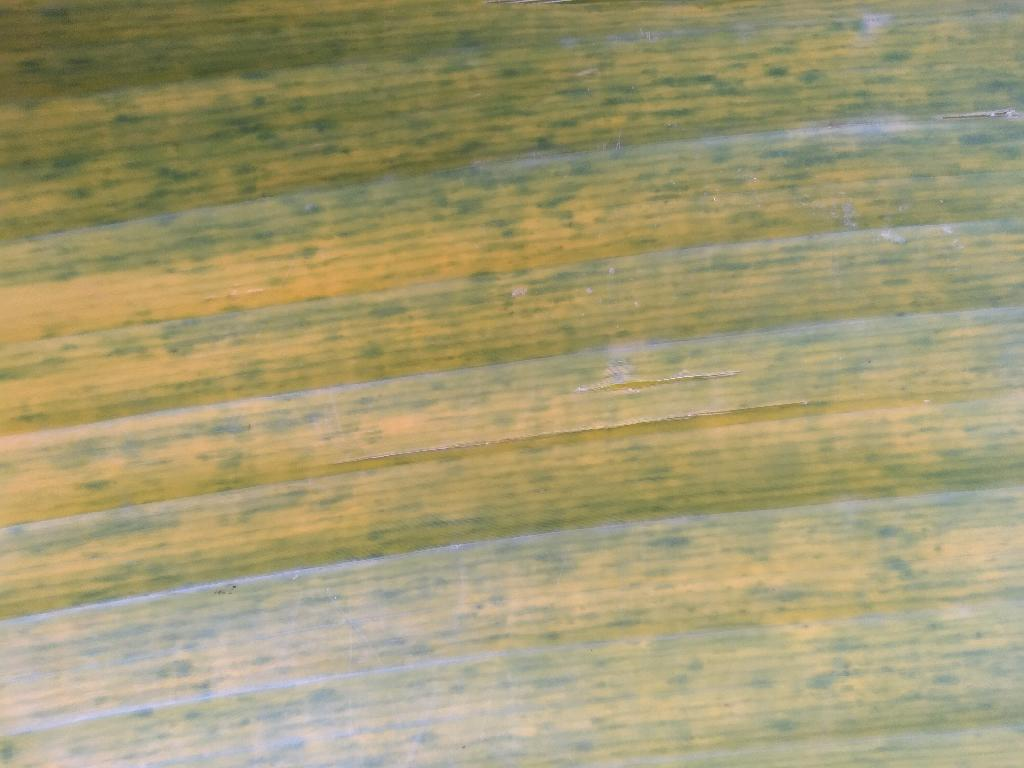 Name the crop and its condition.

banana, fusarium wilt race 1
